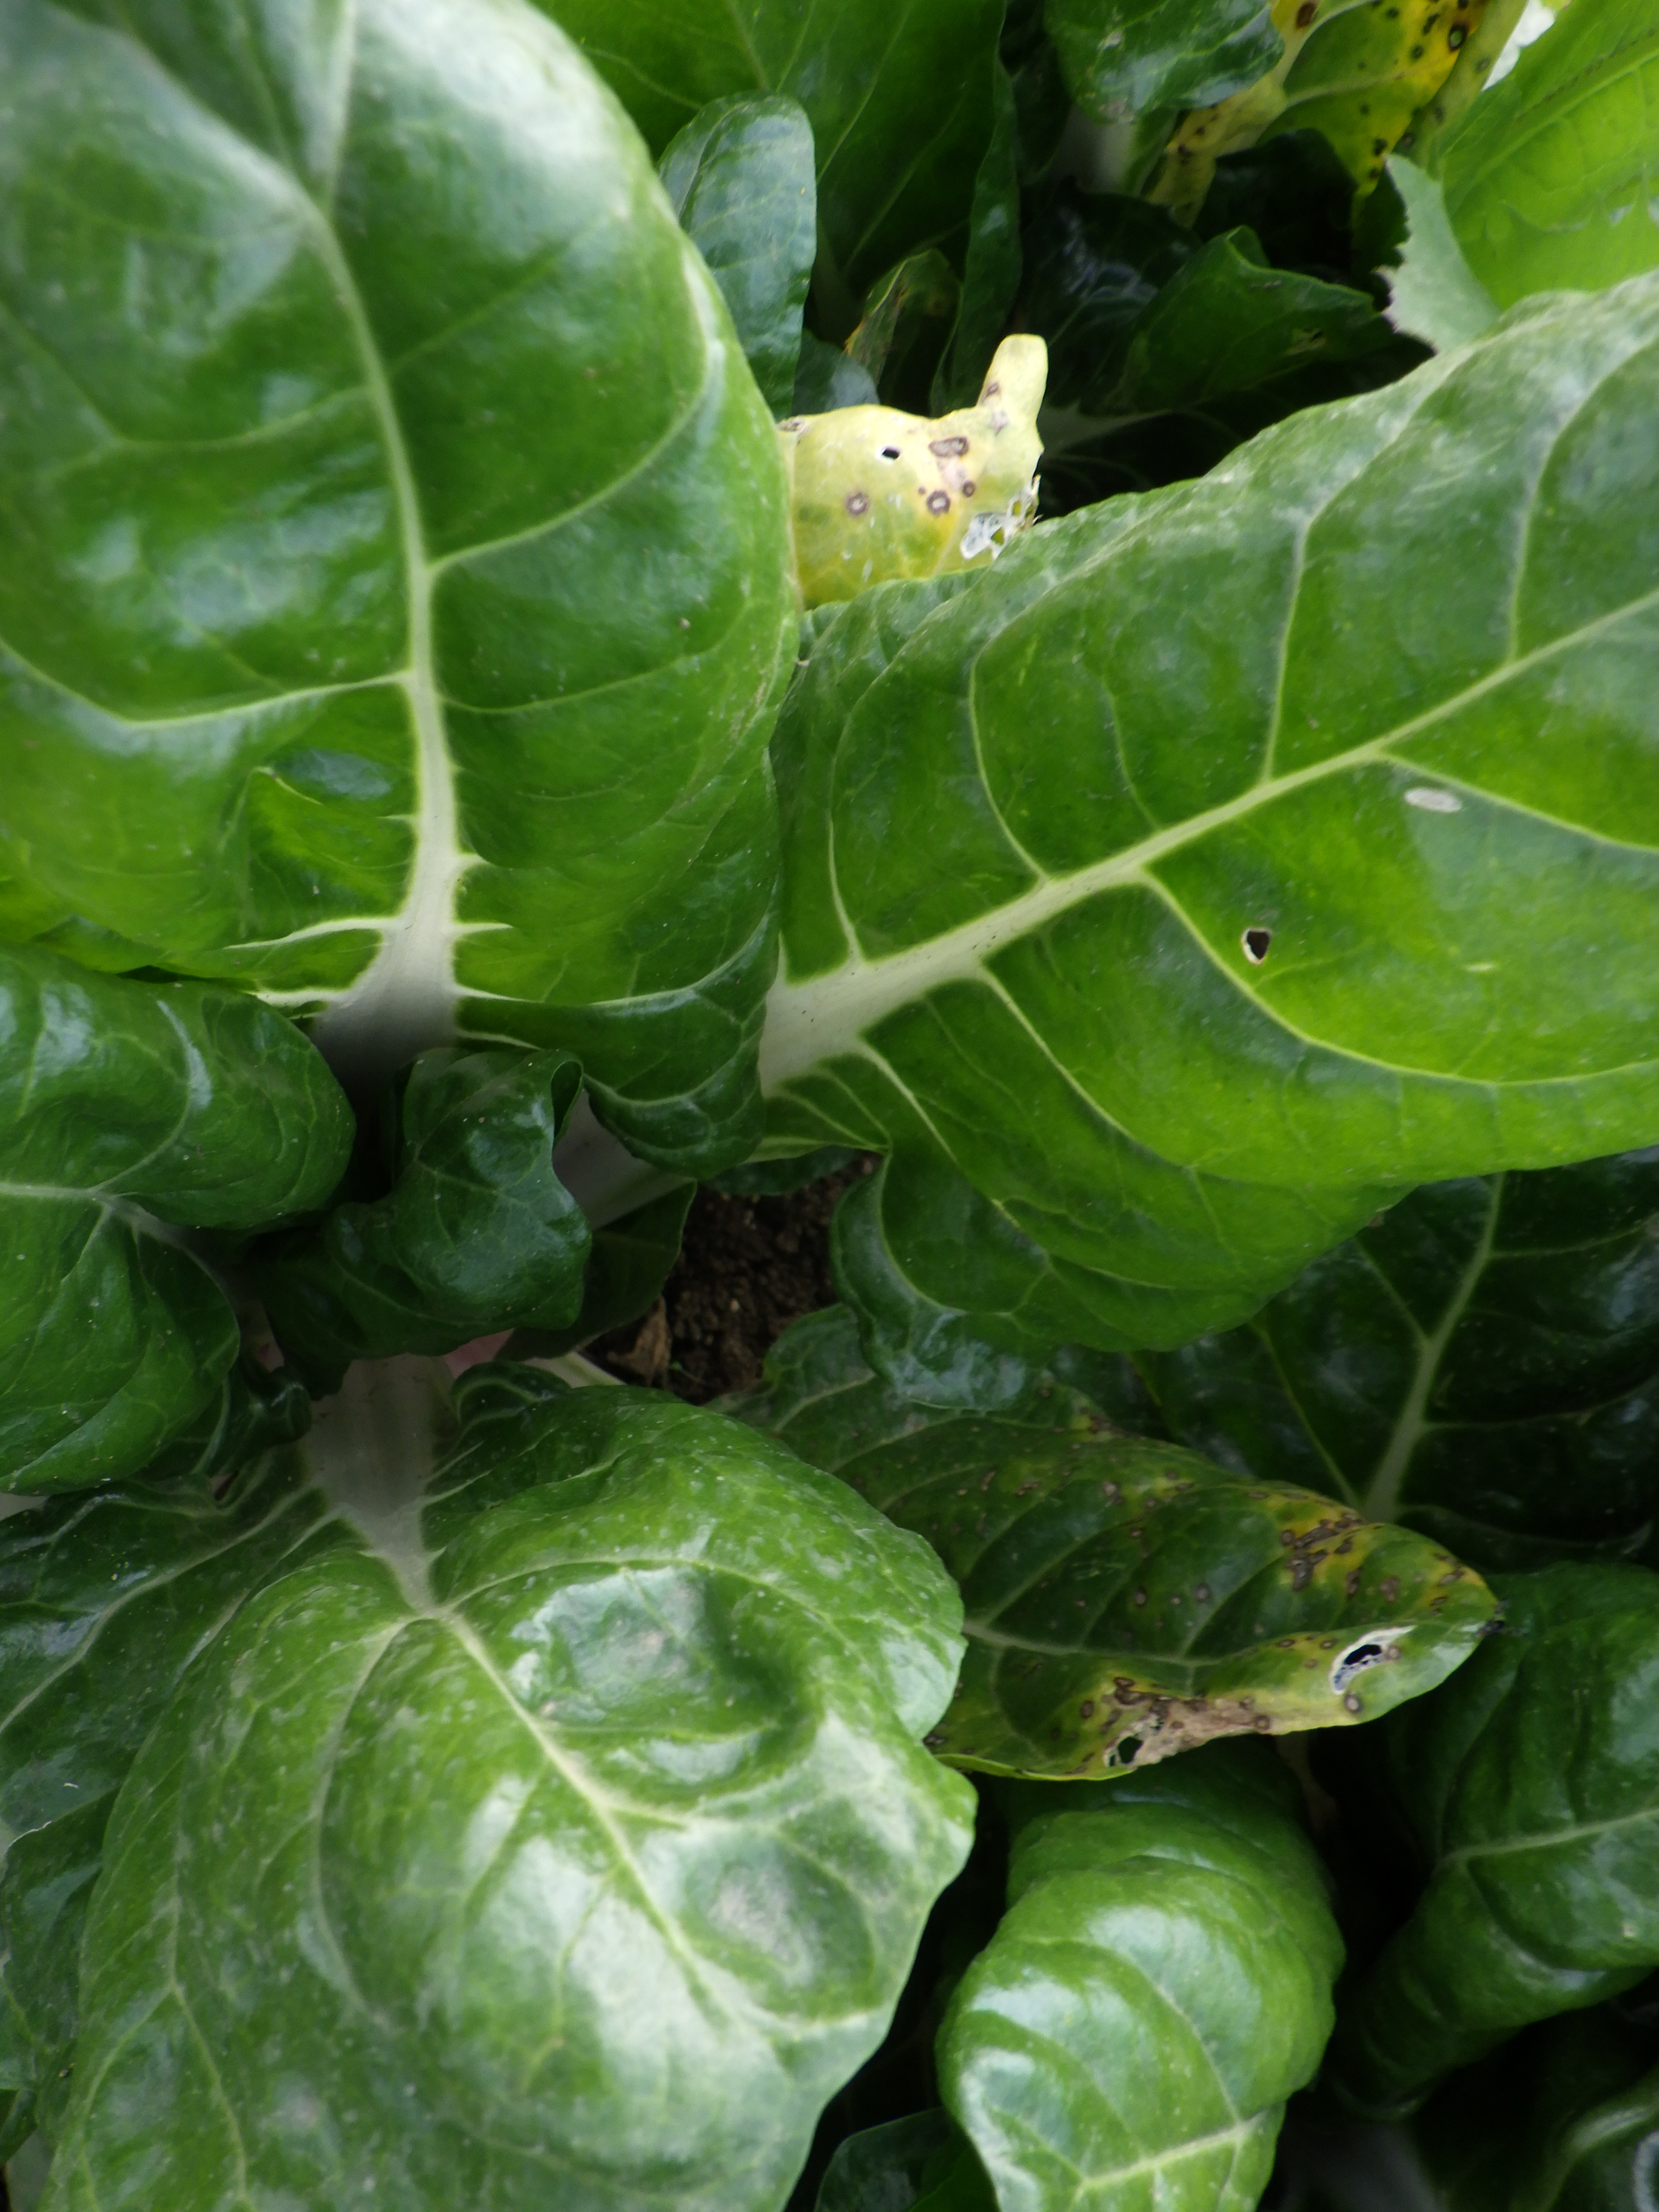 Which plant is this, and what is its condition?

chard, cercospora
